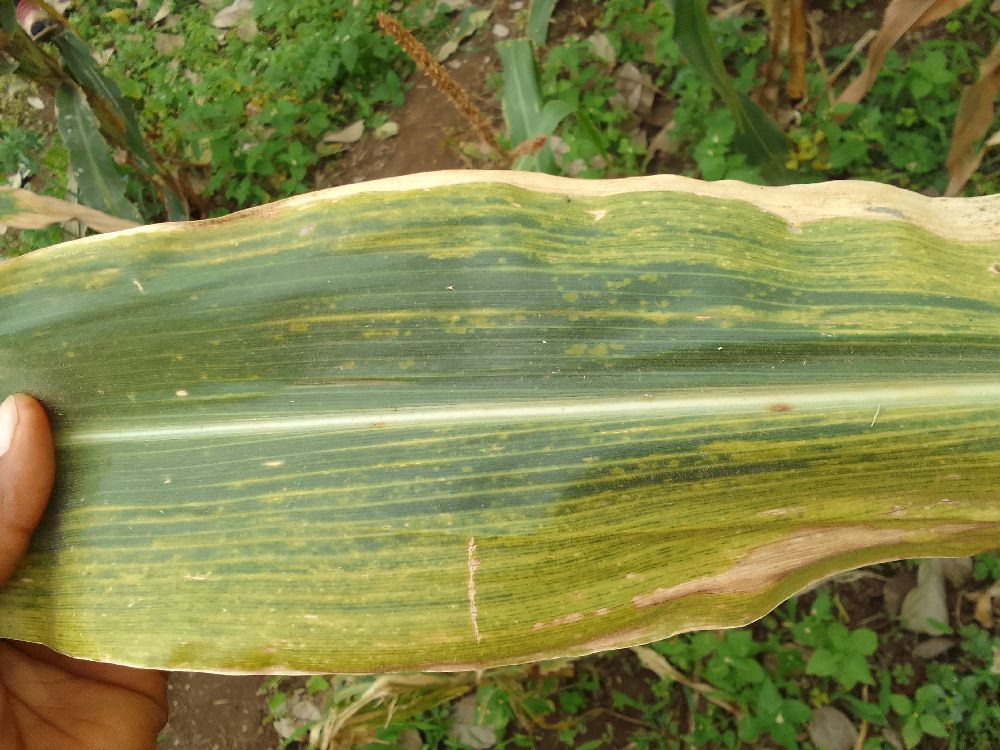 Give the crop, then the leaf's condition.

maize, maize lethal necrosis
